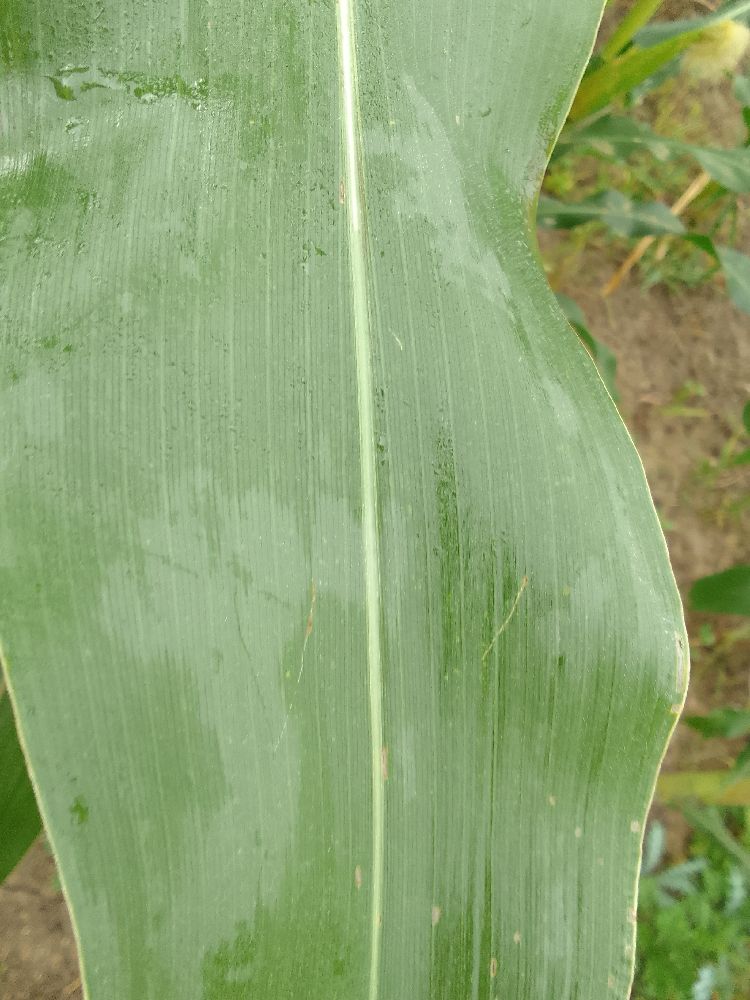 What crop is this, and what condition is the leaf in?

maize, healthy
